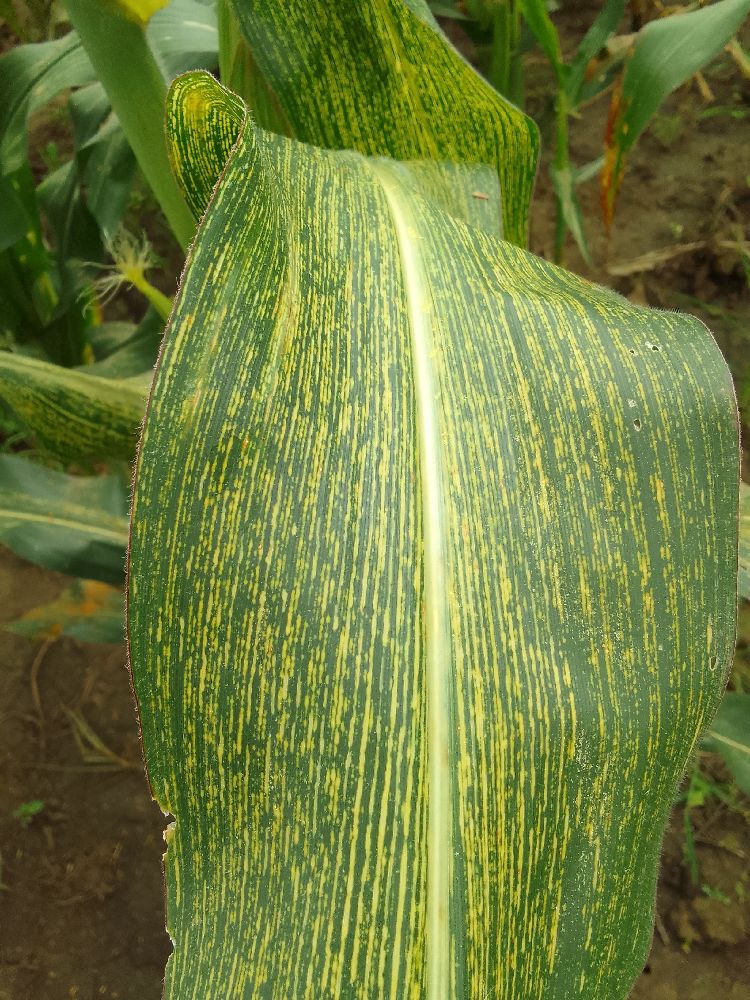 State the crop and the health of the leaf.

maize, maize streak virus
